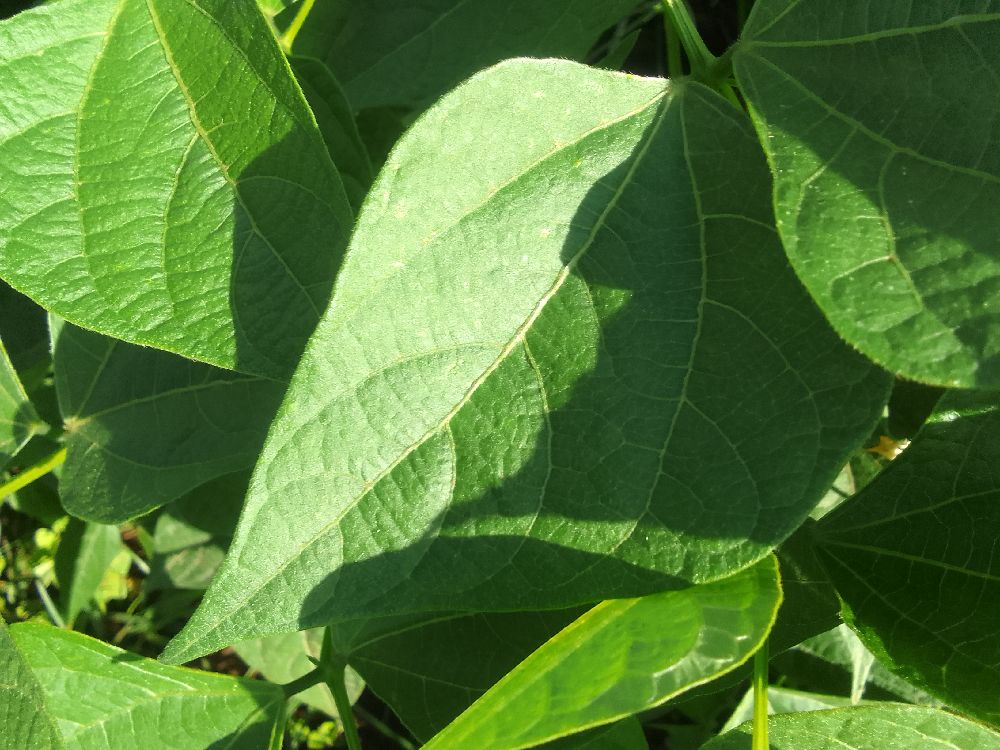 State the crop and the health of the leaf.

common bean, healthy
